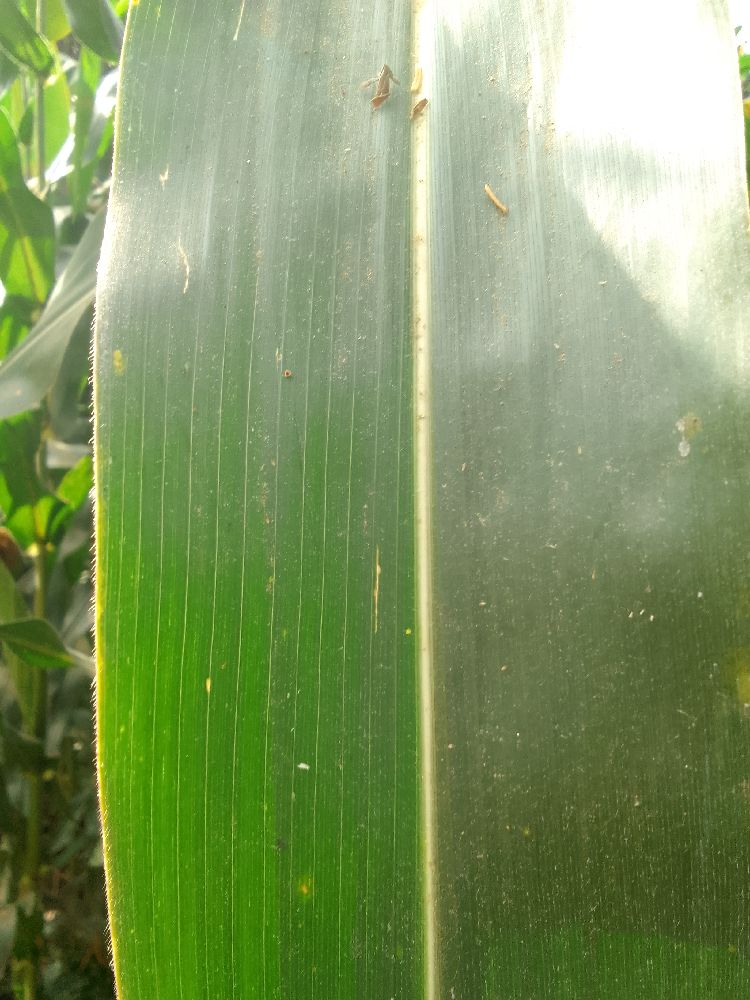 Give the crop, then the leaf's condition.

maize, healthy
